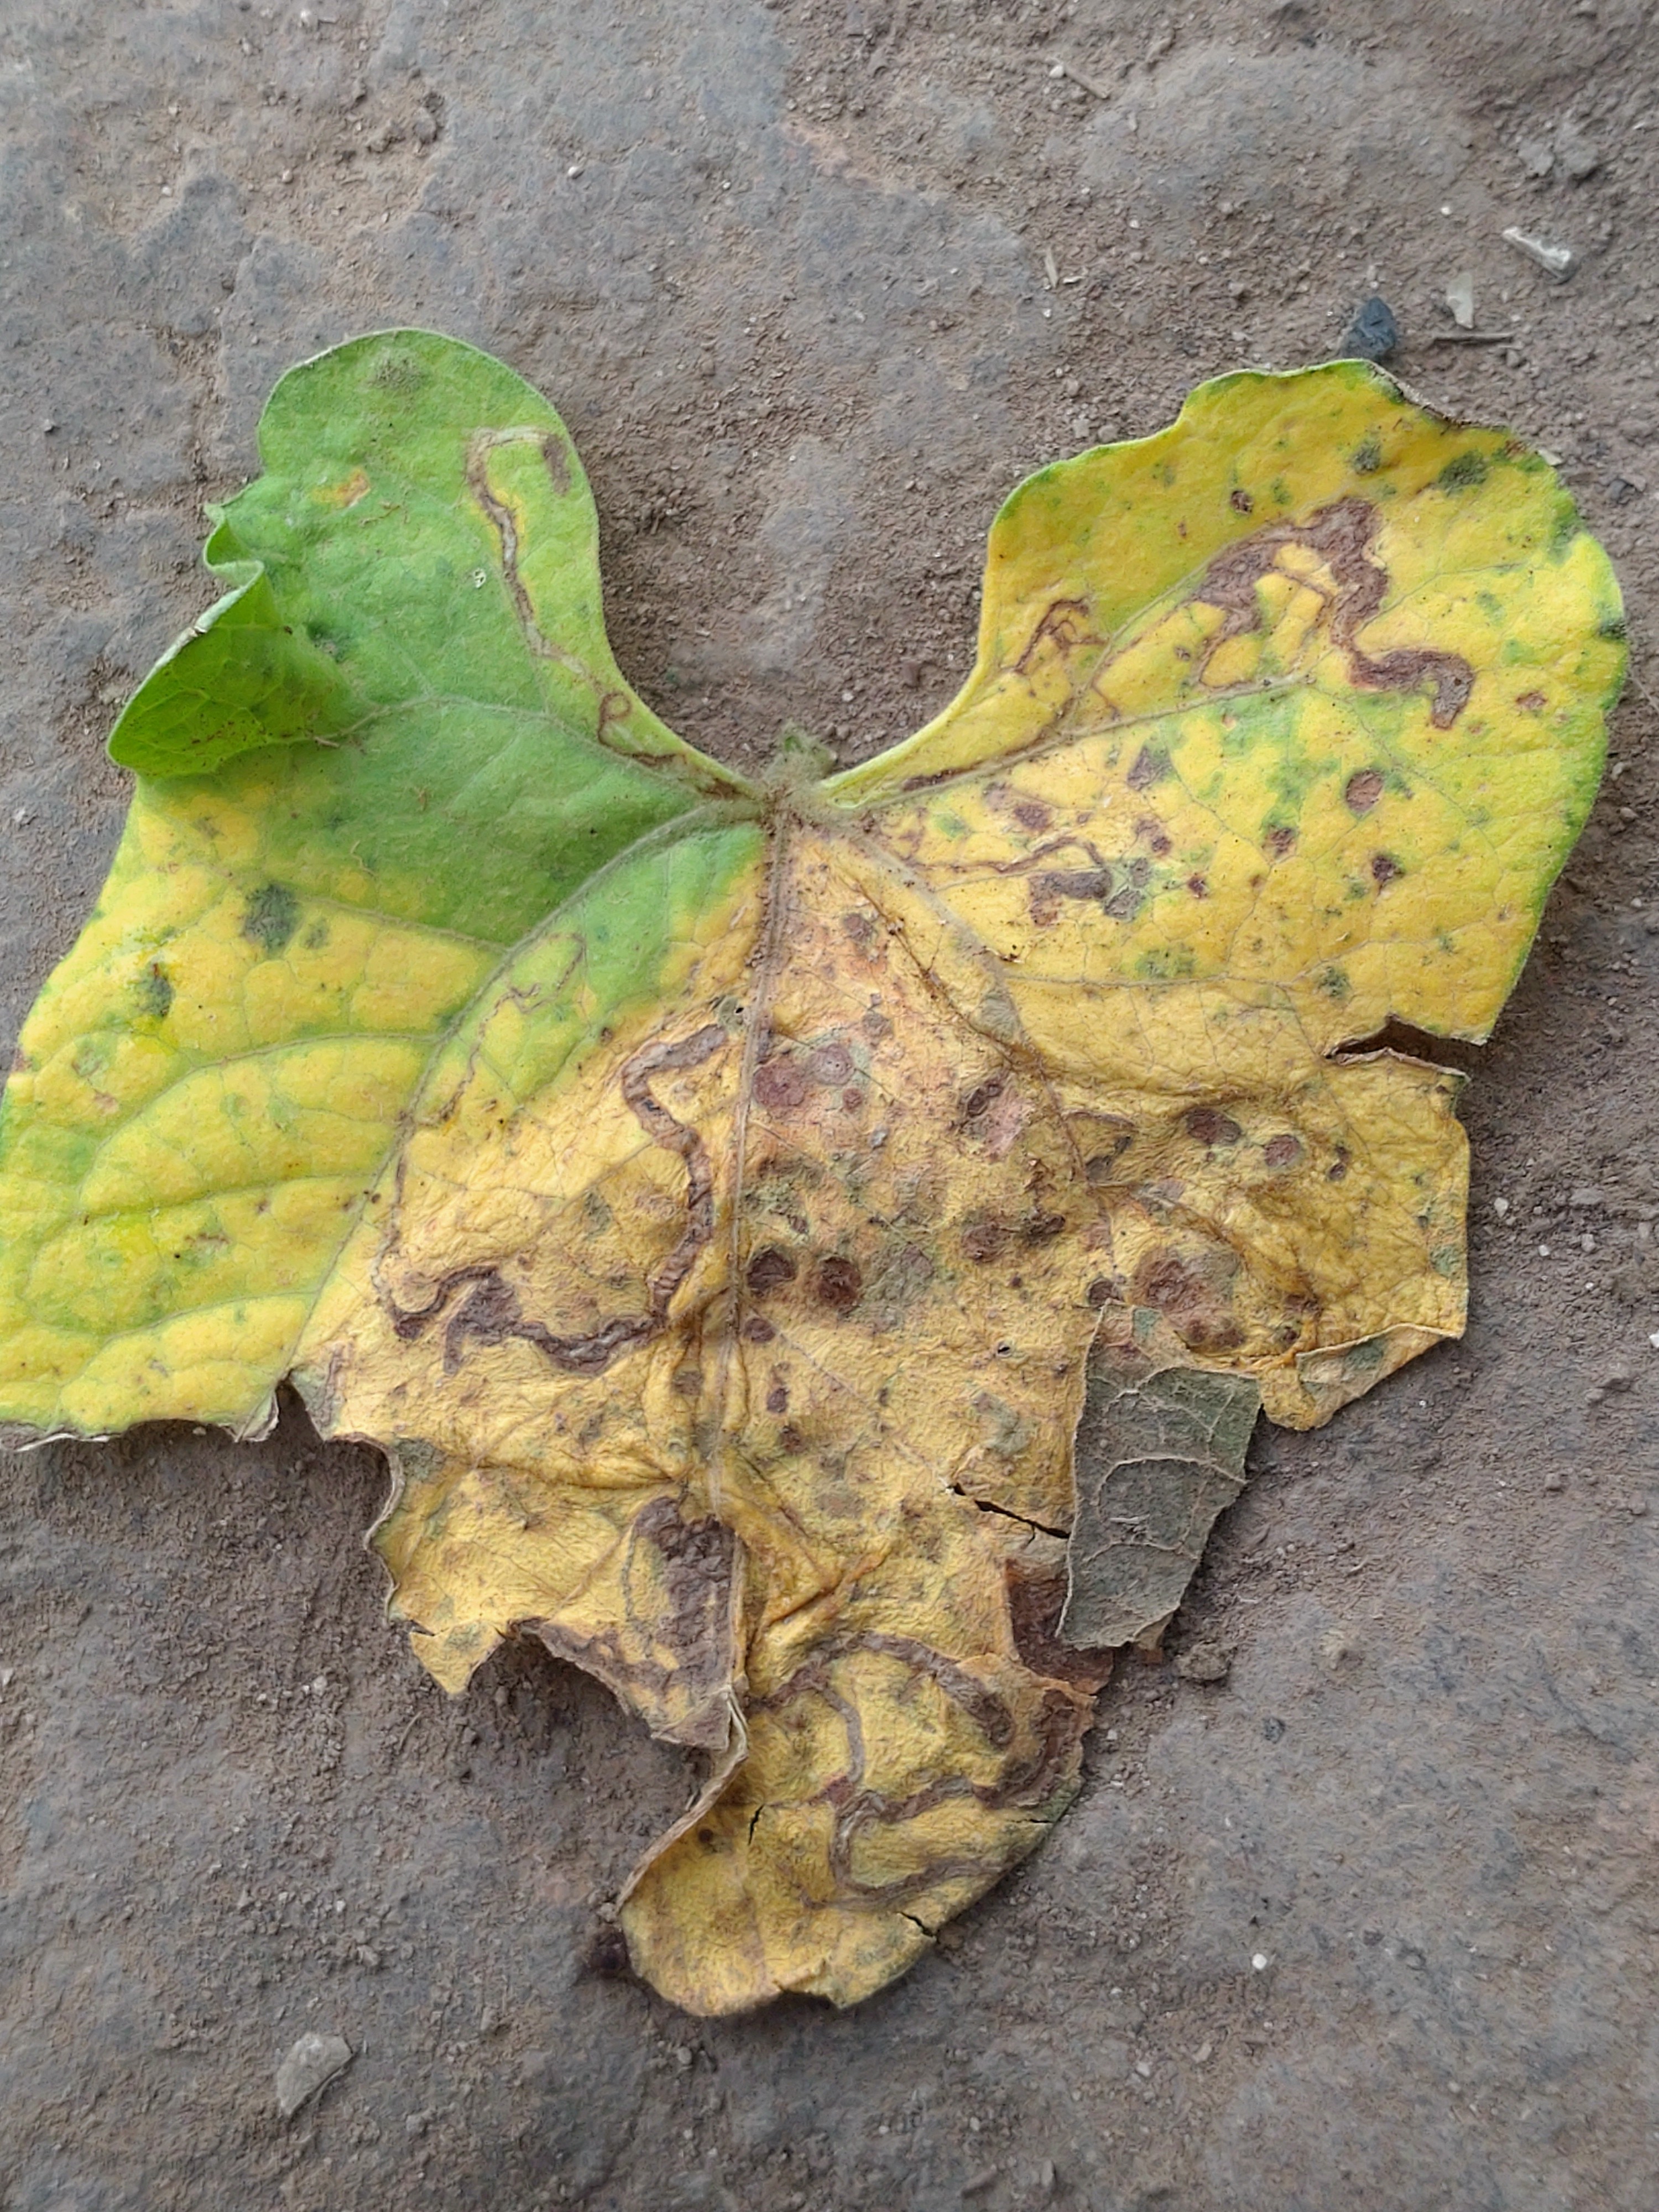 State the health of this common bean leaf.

anthracnose
